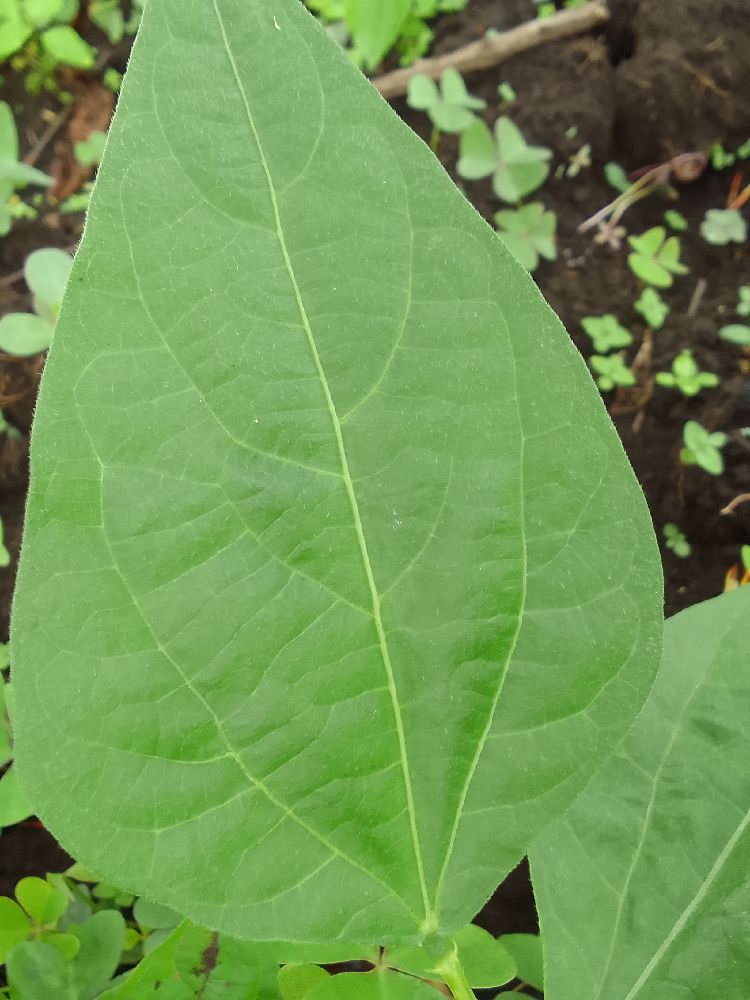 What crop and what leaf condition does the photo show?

common bean, healthy
